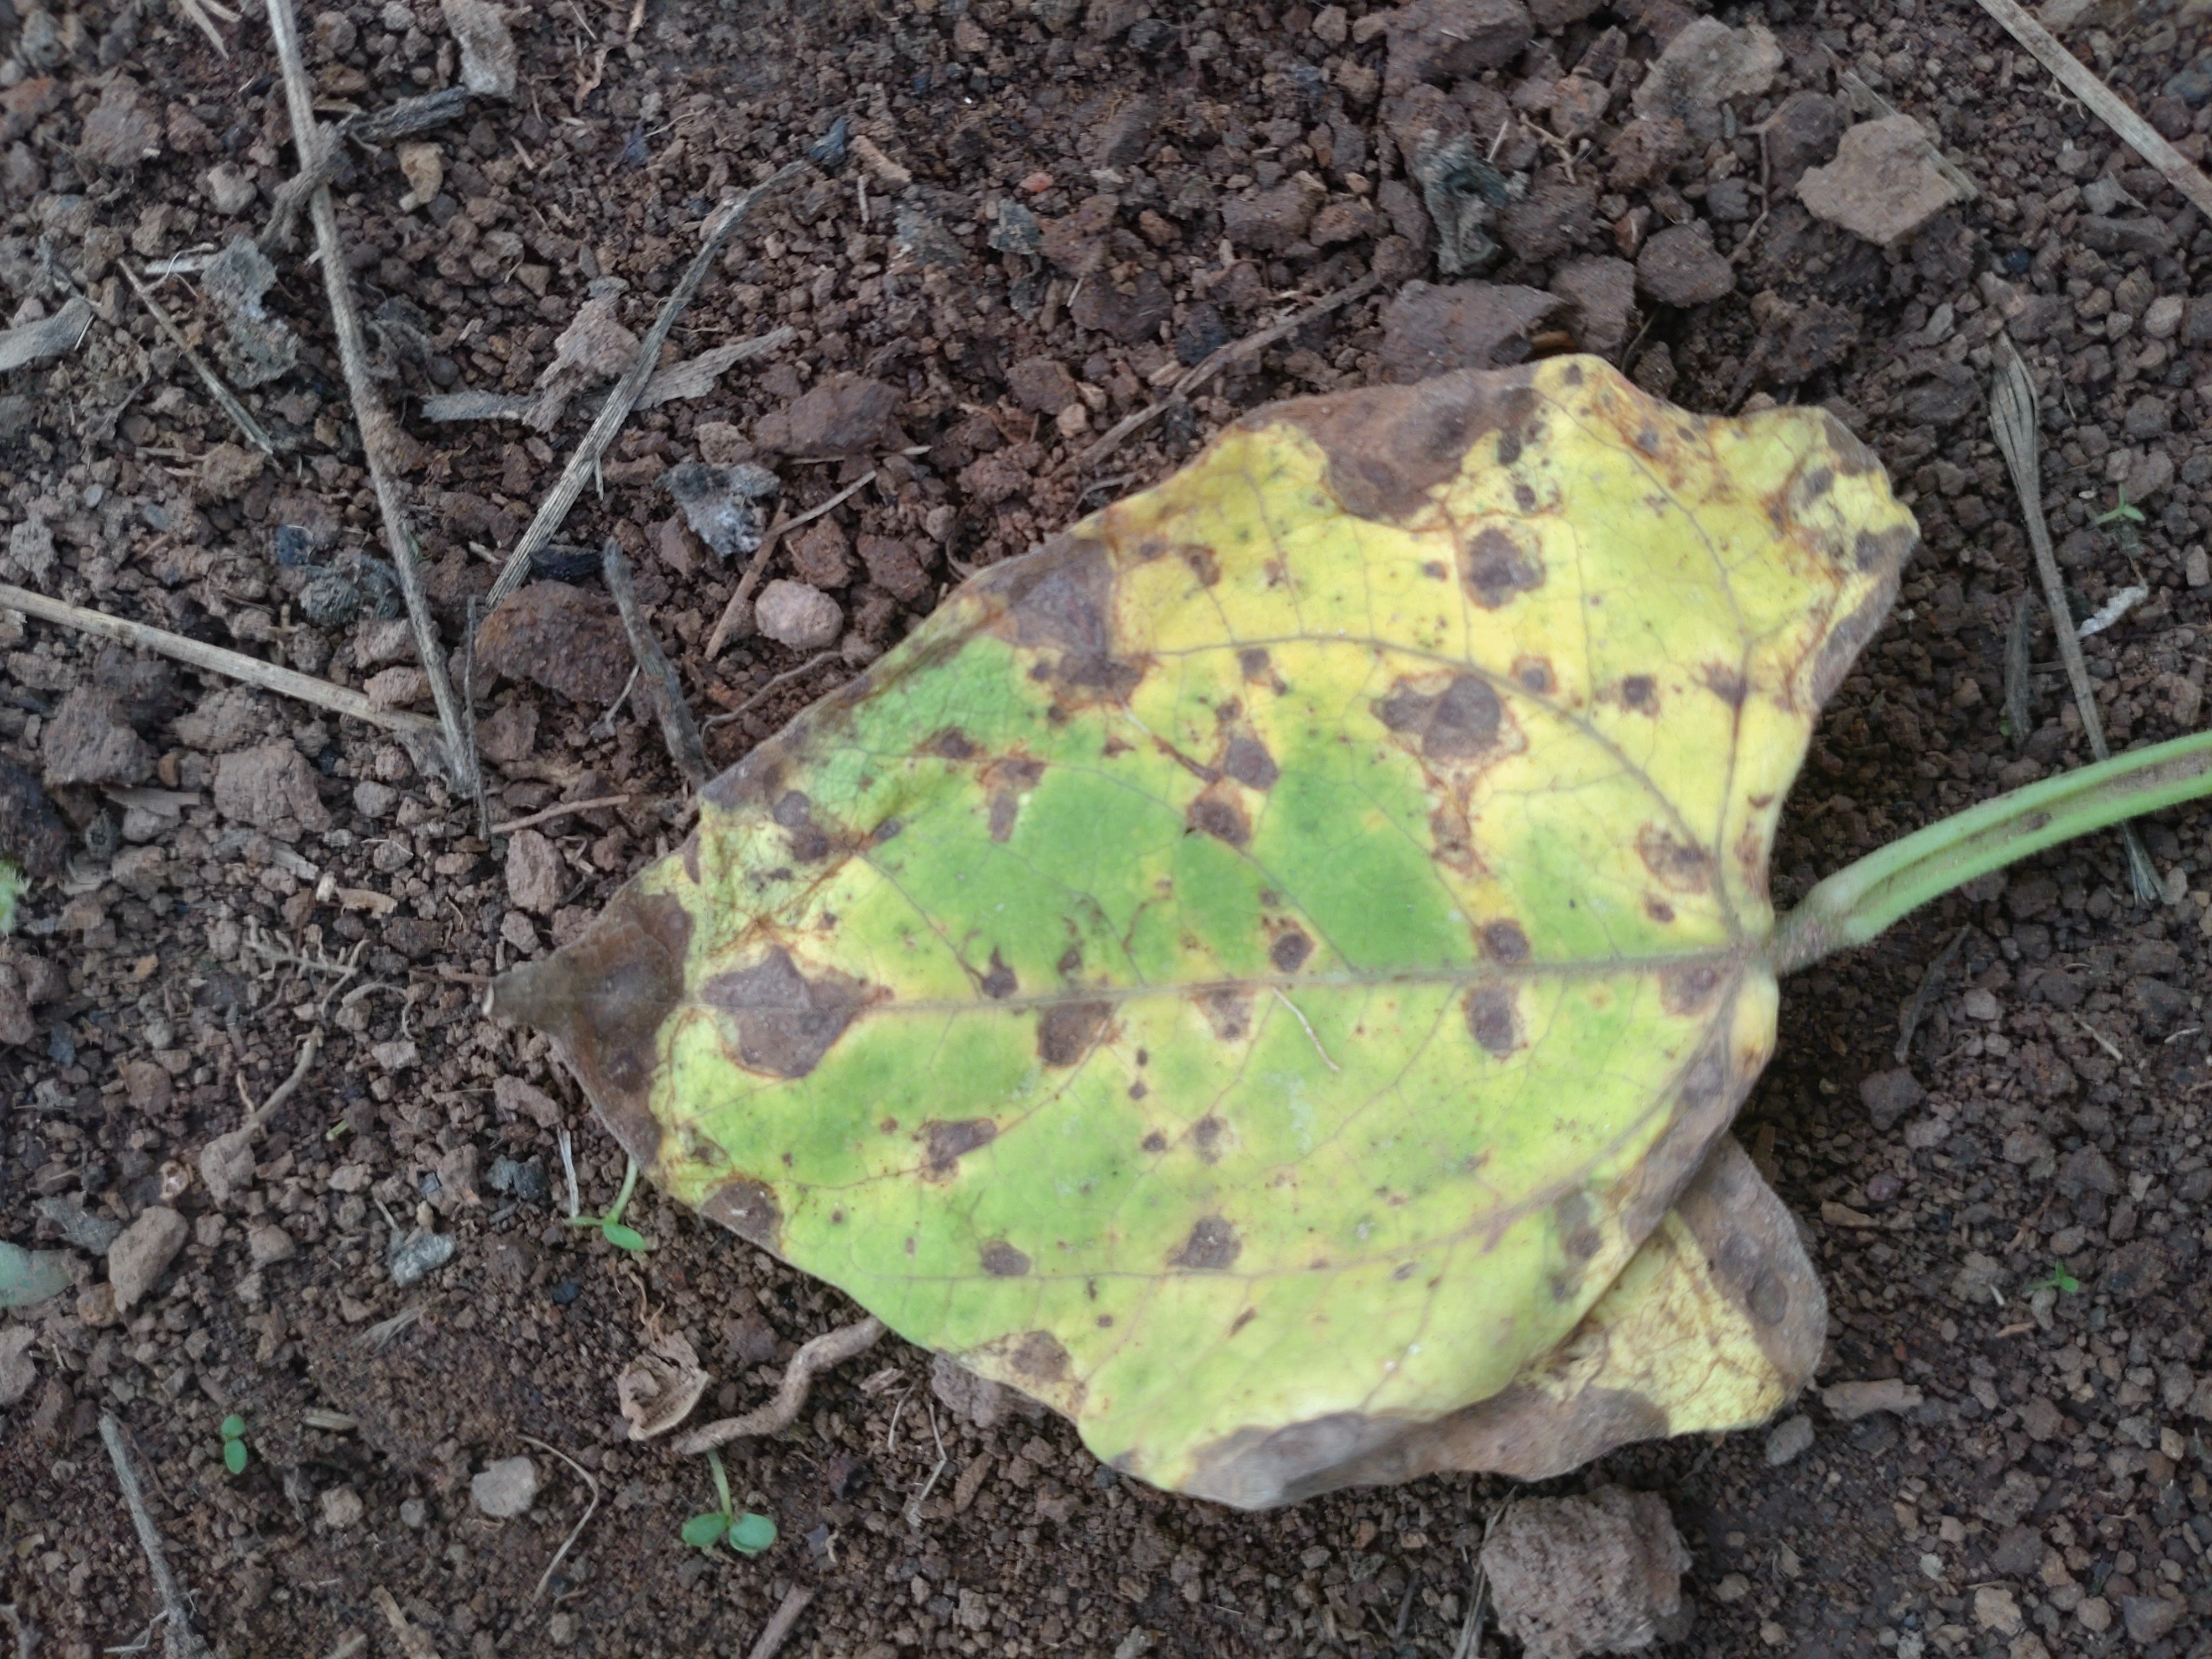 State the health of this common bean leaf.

rust
